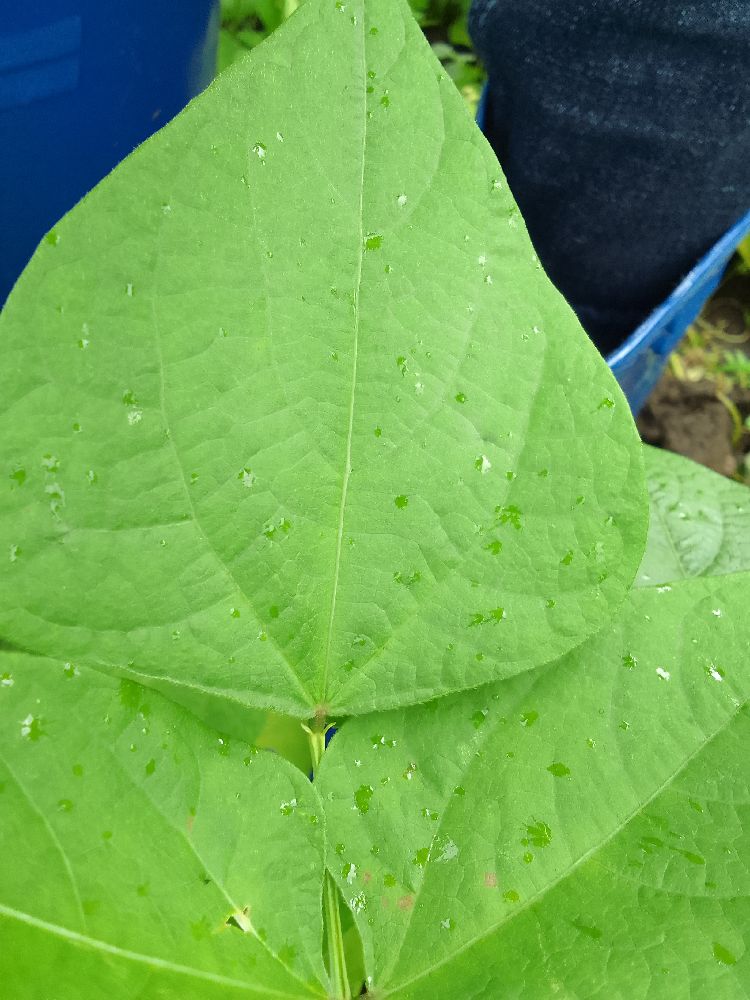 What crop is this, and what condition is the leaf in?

common bean, healthy
